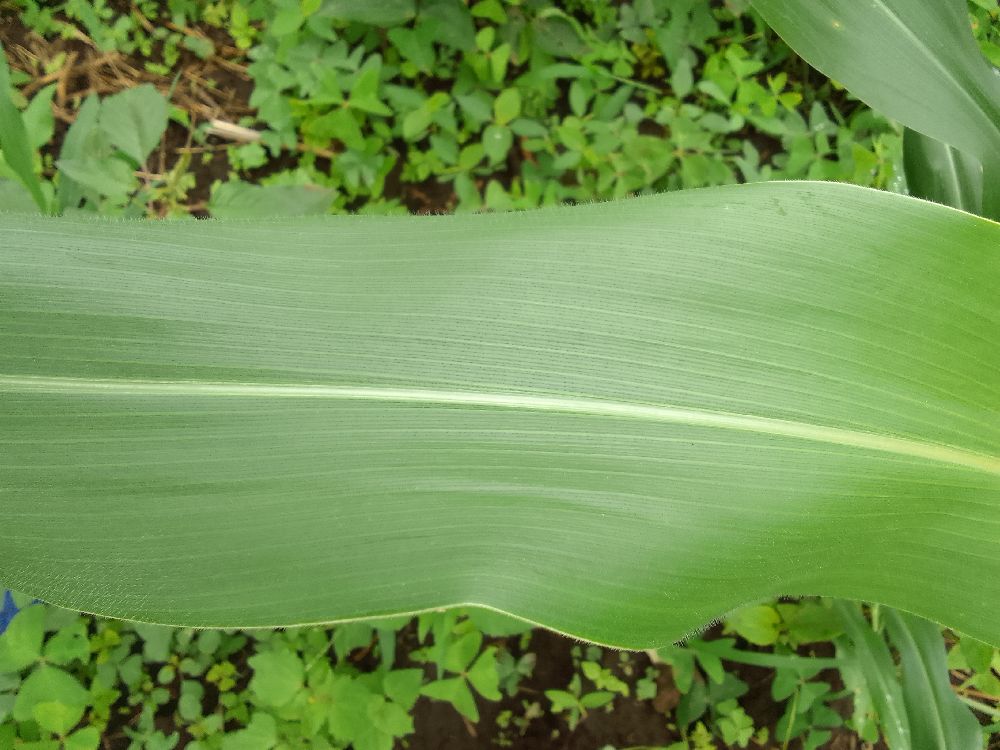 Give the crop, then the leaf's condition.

maize, healthy
